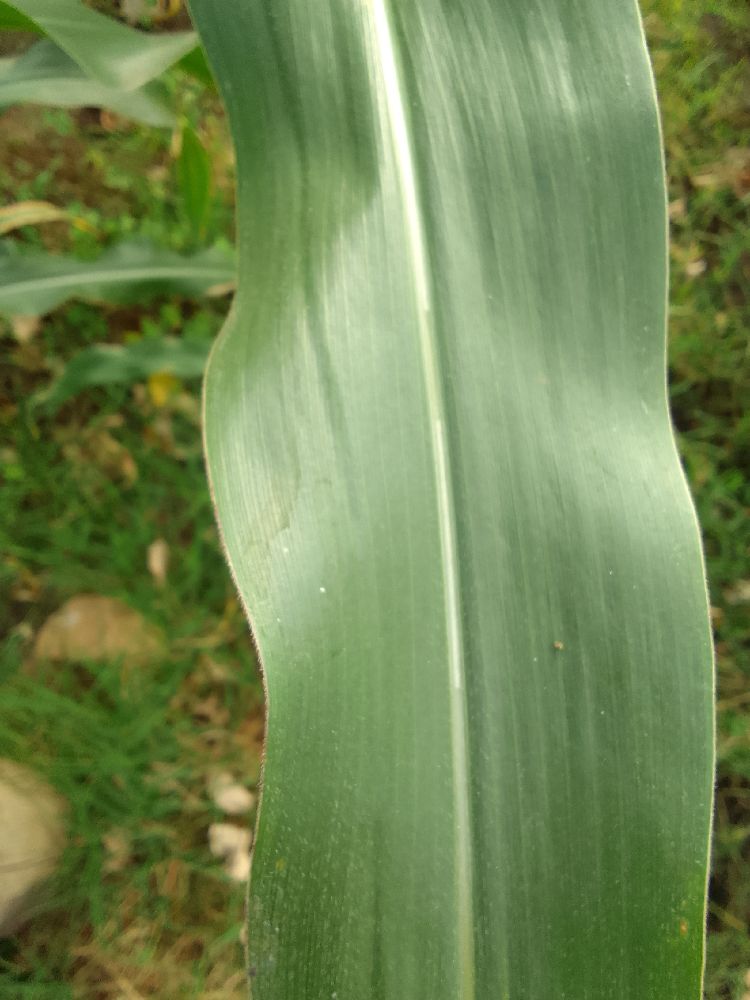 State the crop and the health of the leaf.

maize, healthy
